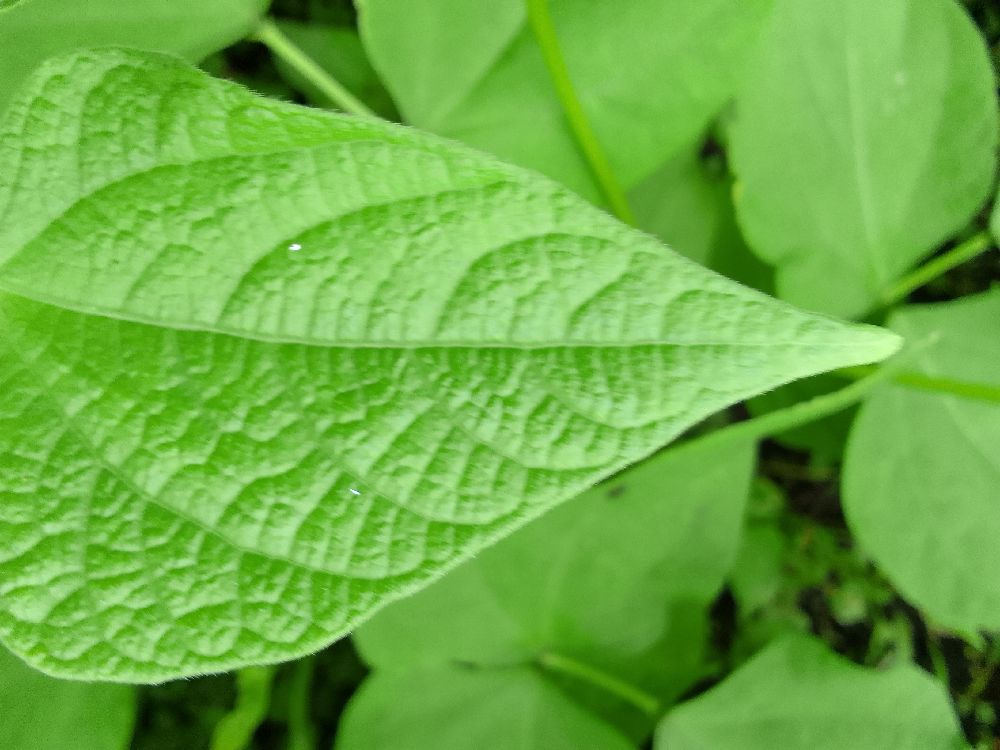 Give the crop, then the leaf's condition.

common bean, healthy
